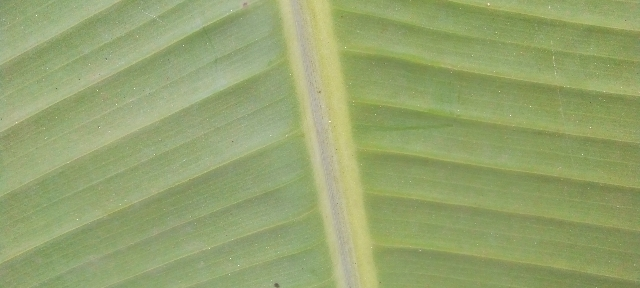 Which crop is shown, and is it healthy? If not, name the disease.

banana, healthy
